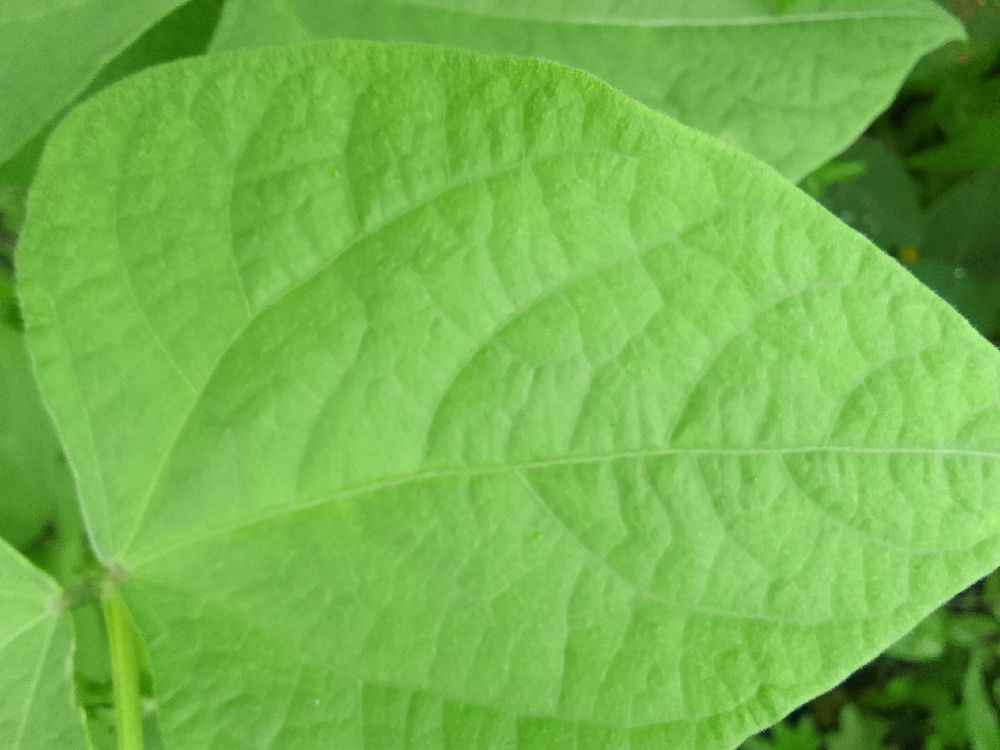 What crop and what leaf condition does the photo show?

common bean, healthy
